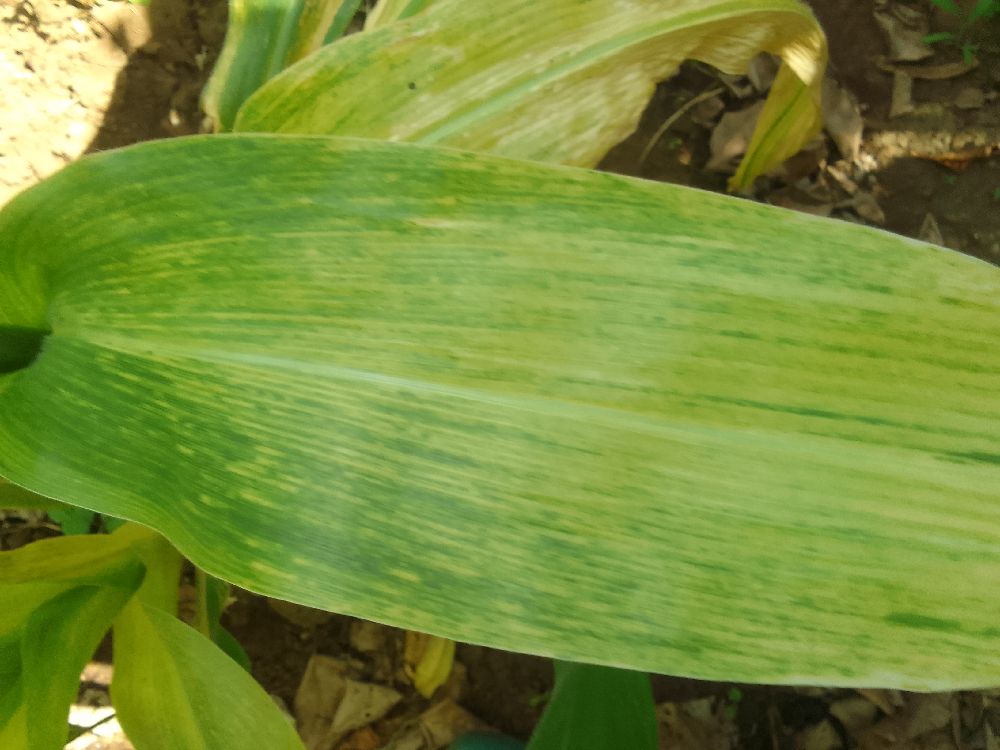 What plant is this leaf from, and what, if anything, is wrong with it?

maize, maize lethal necrosis
